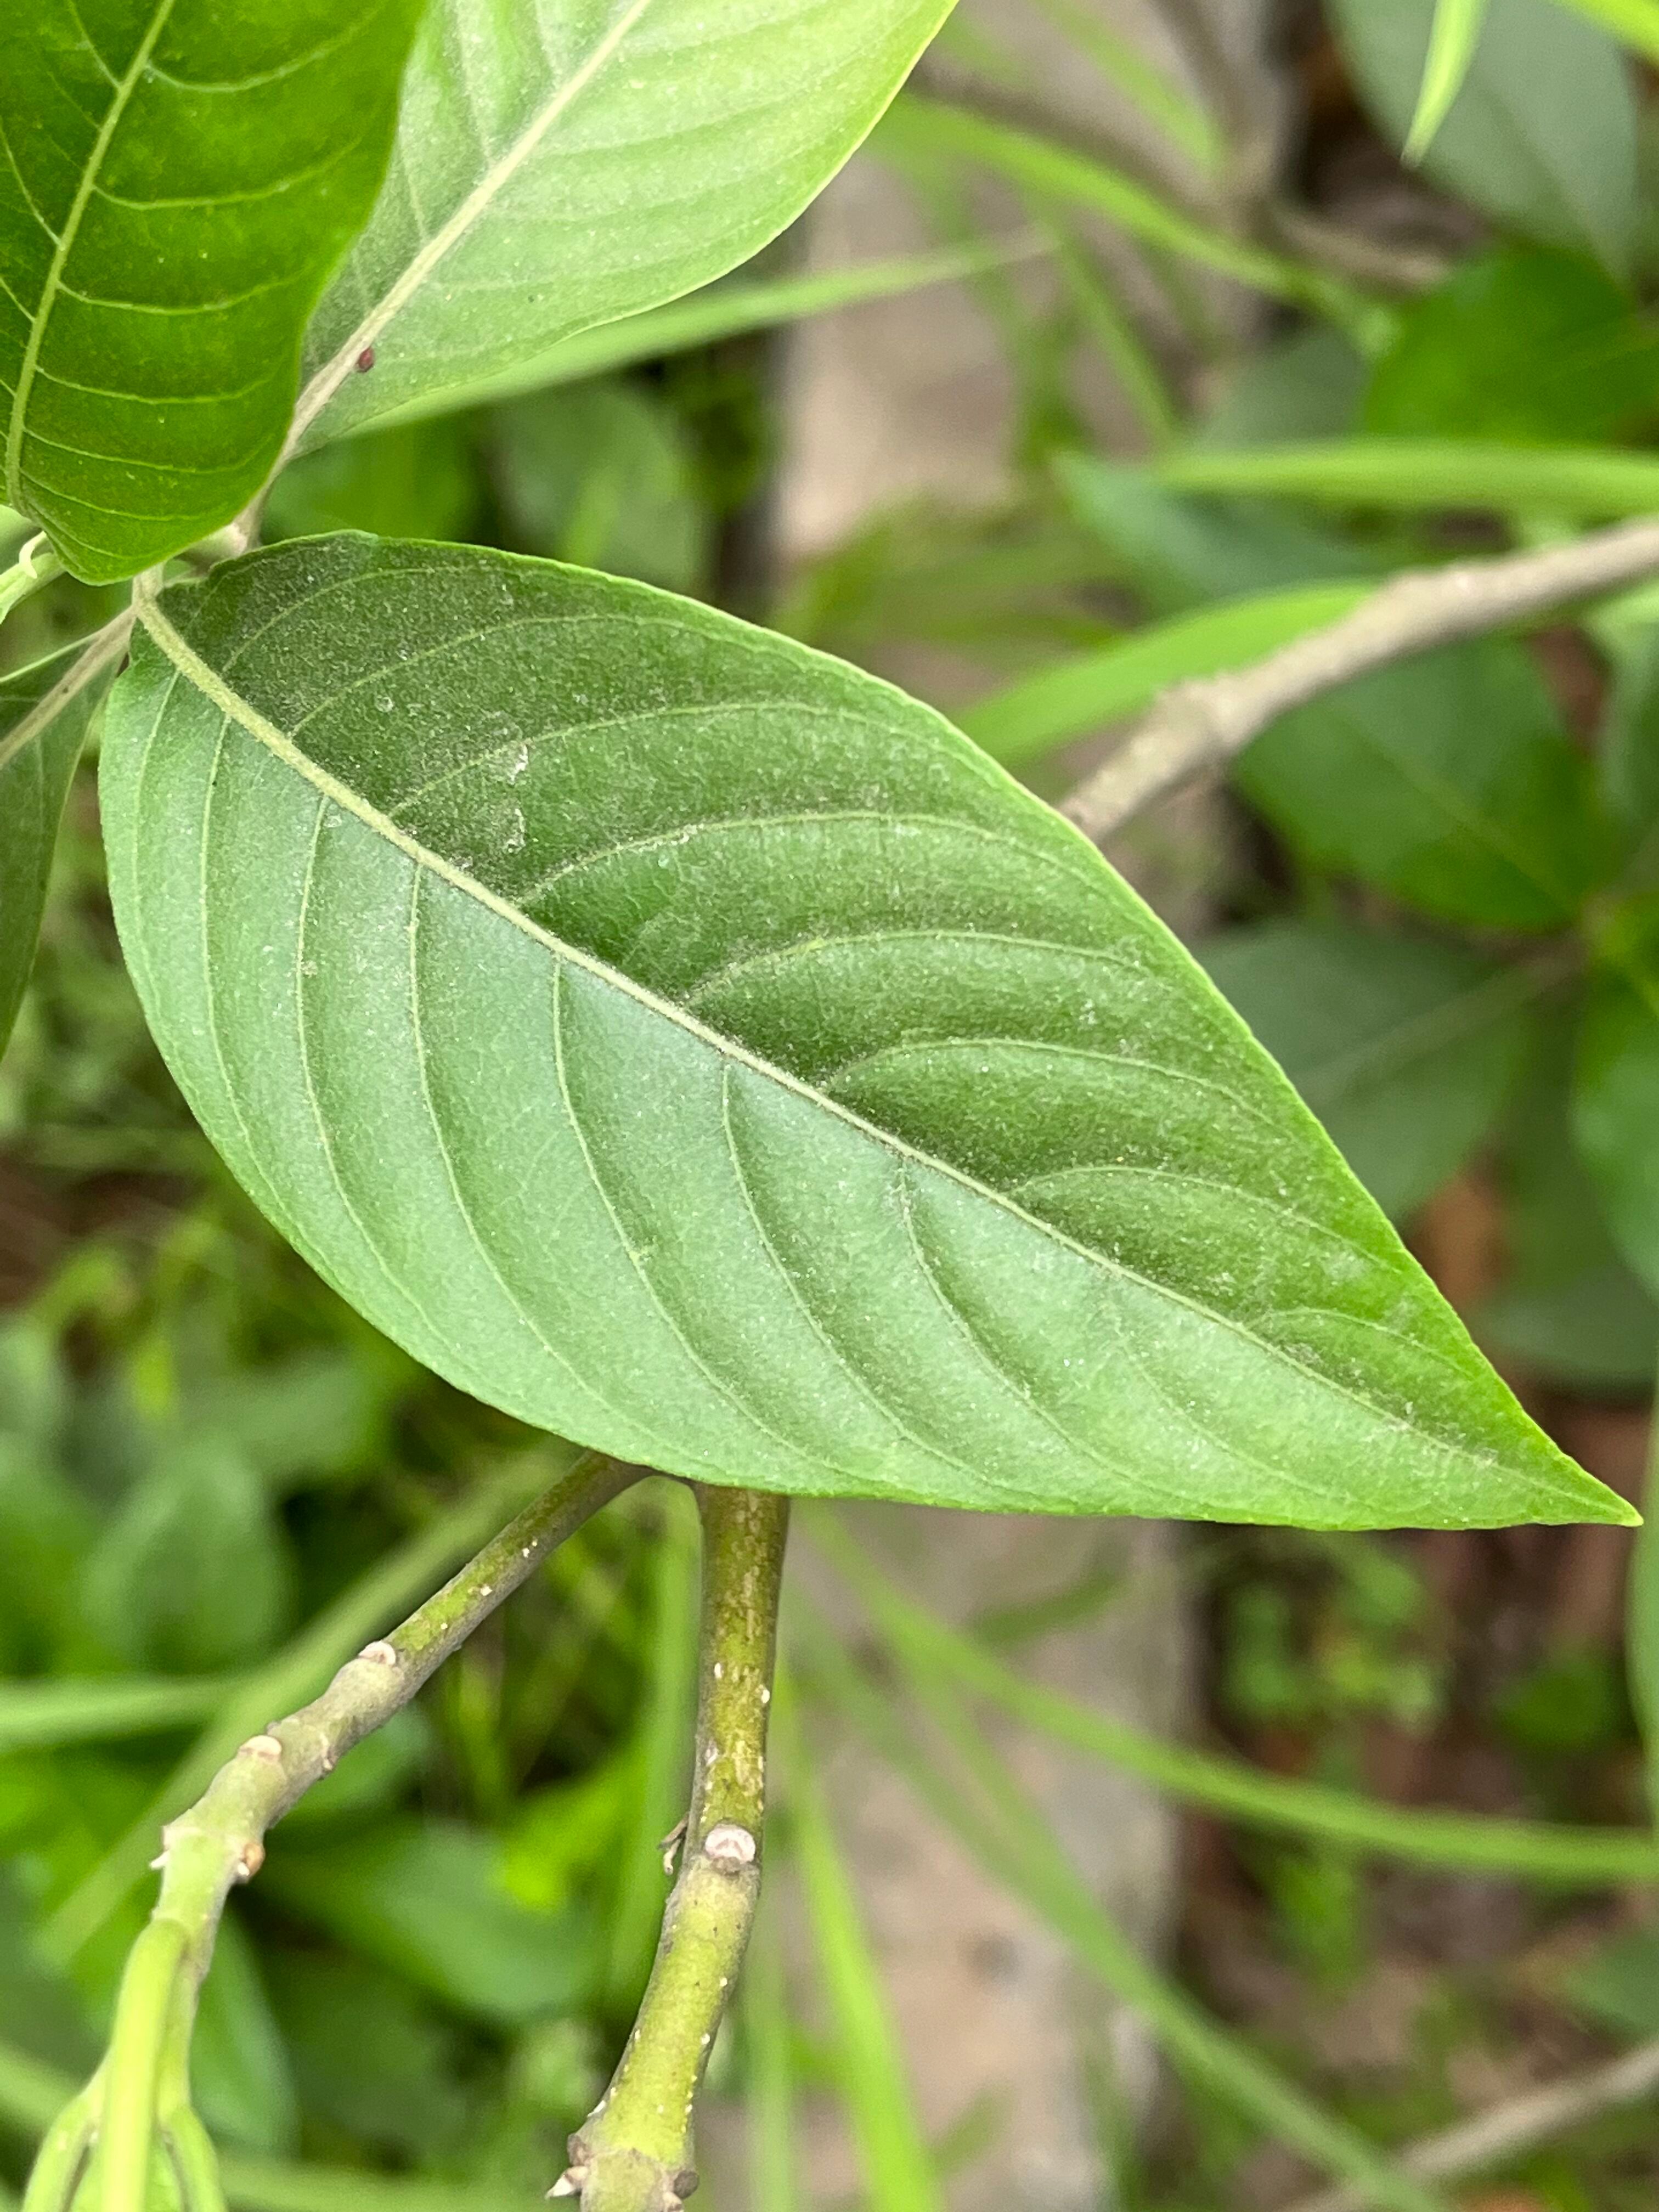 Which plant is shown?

vasaka
